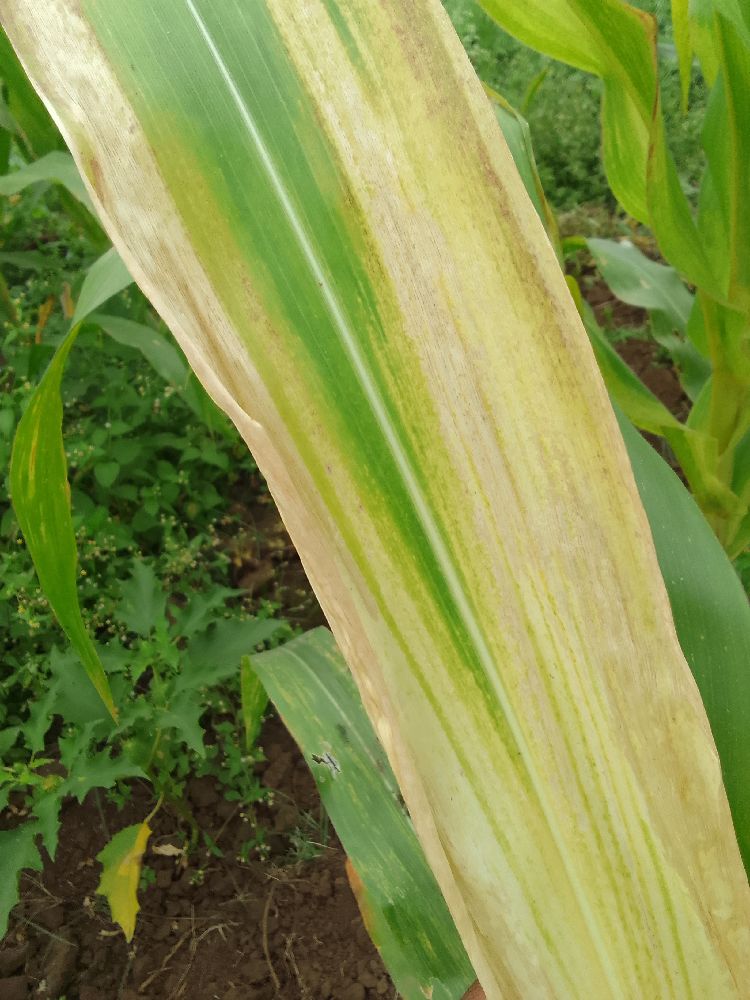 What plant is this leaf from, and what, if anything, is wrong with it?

maize, maize lethal necrosis
